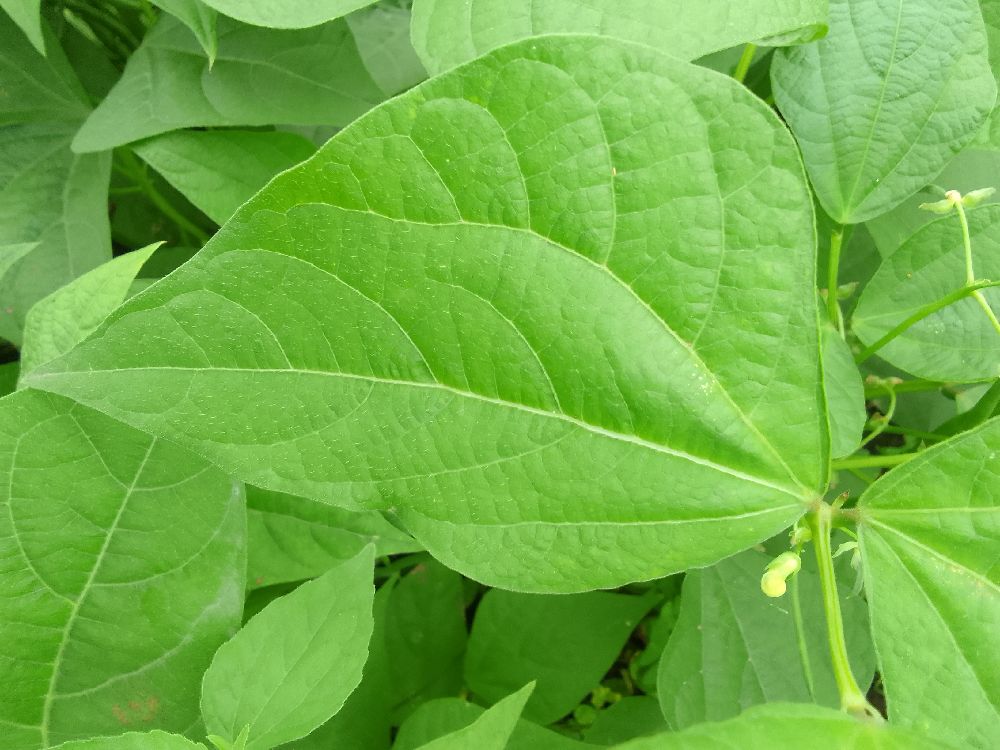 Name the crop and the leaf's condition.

common bean, healthy
